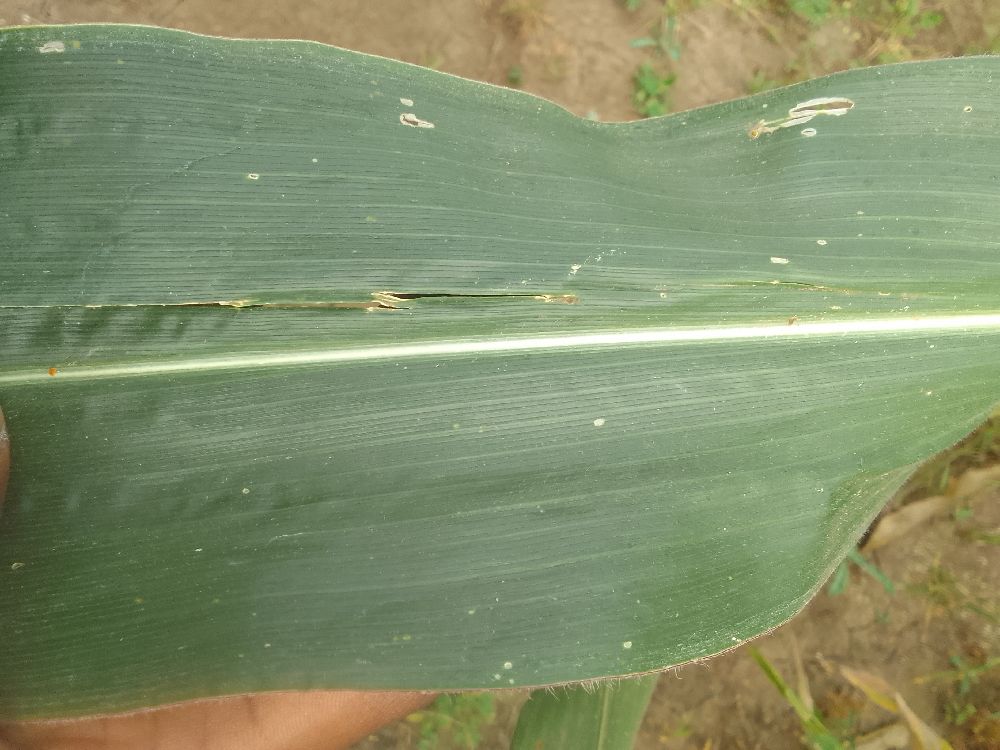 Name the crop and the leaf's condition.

maize, healthy
